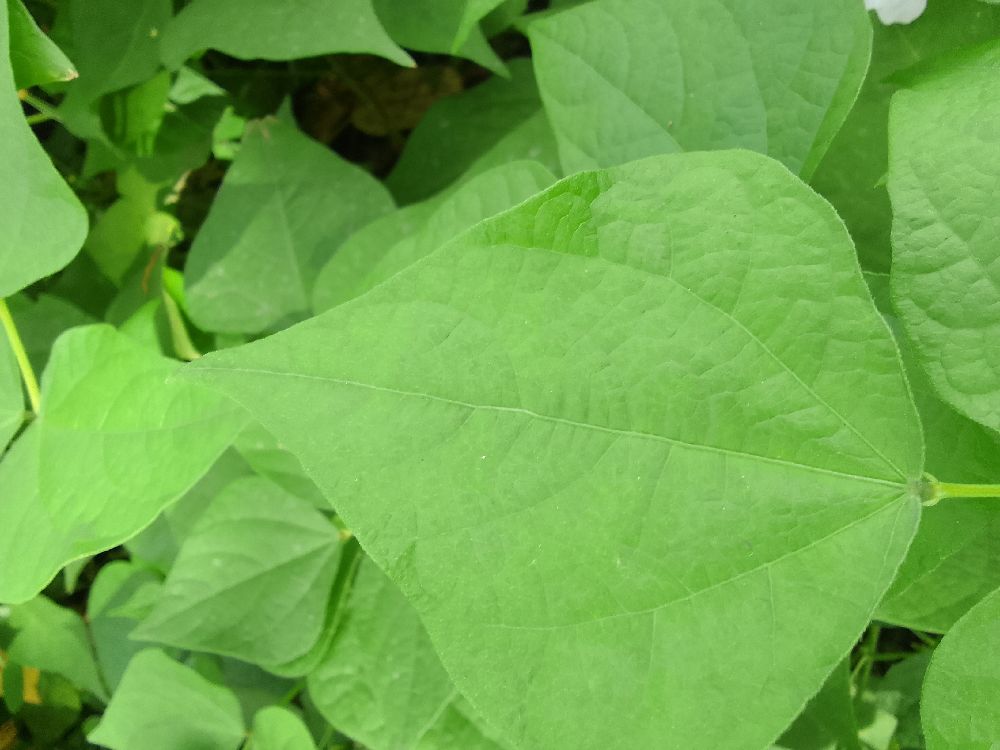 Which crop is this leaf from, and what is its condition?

common bean, healthy
